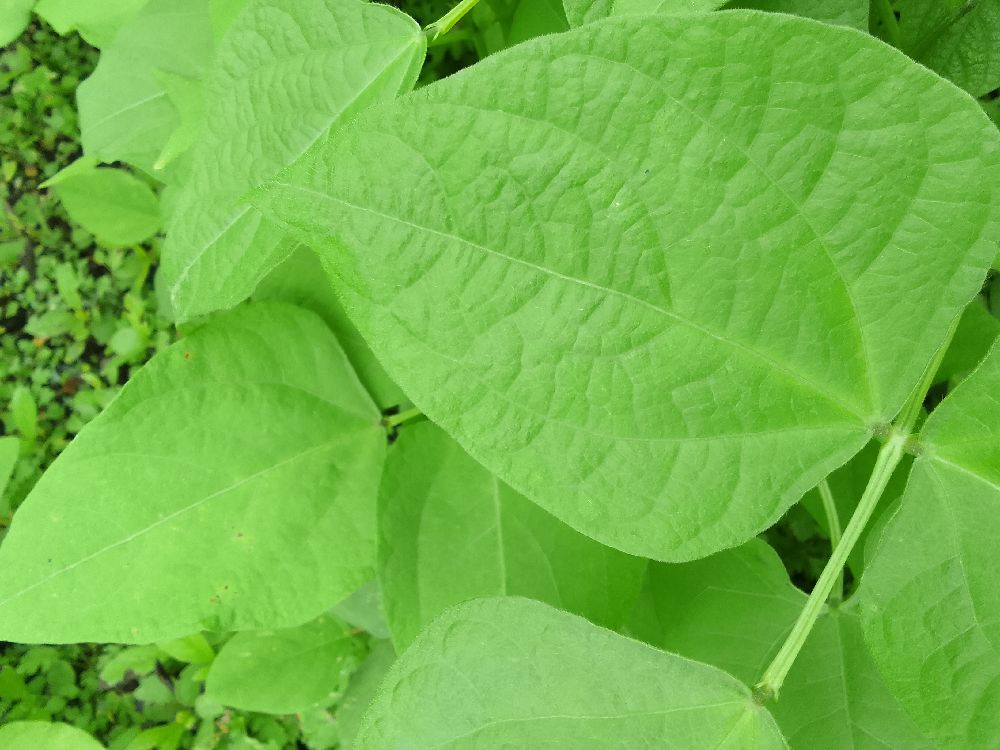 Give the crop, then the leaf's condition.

common bean, healthy
